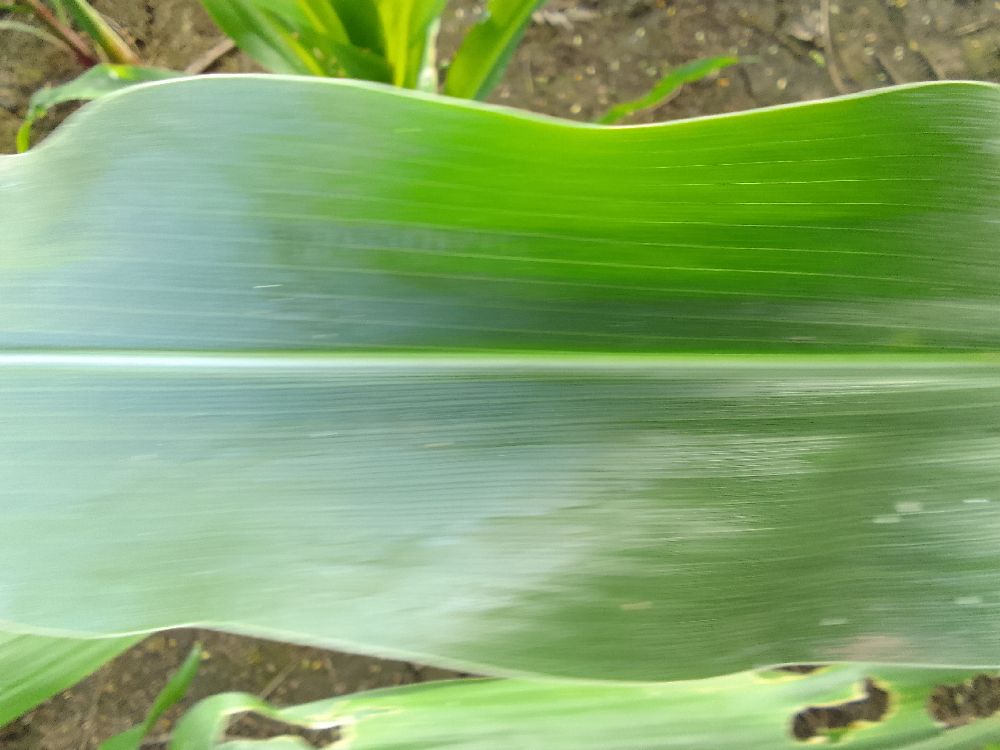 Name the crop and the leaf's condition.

maize, healthy
